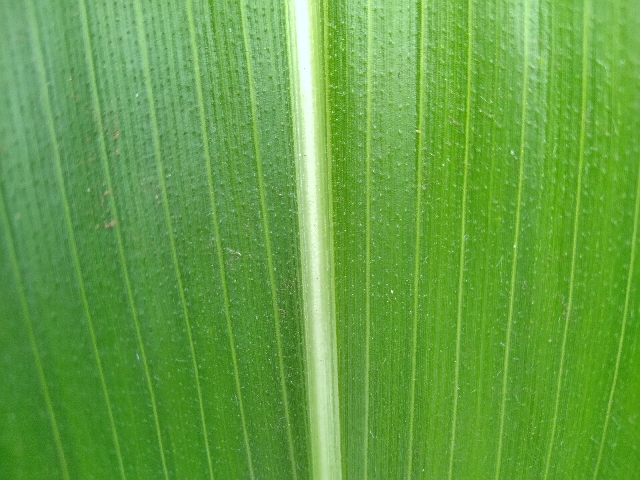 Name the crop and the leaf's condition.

maize, healthy
